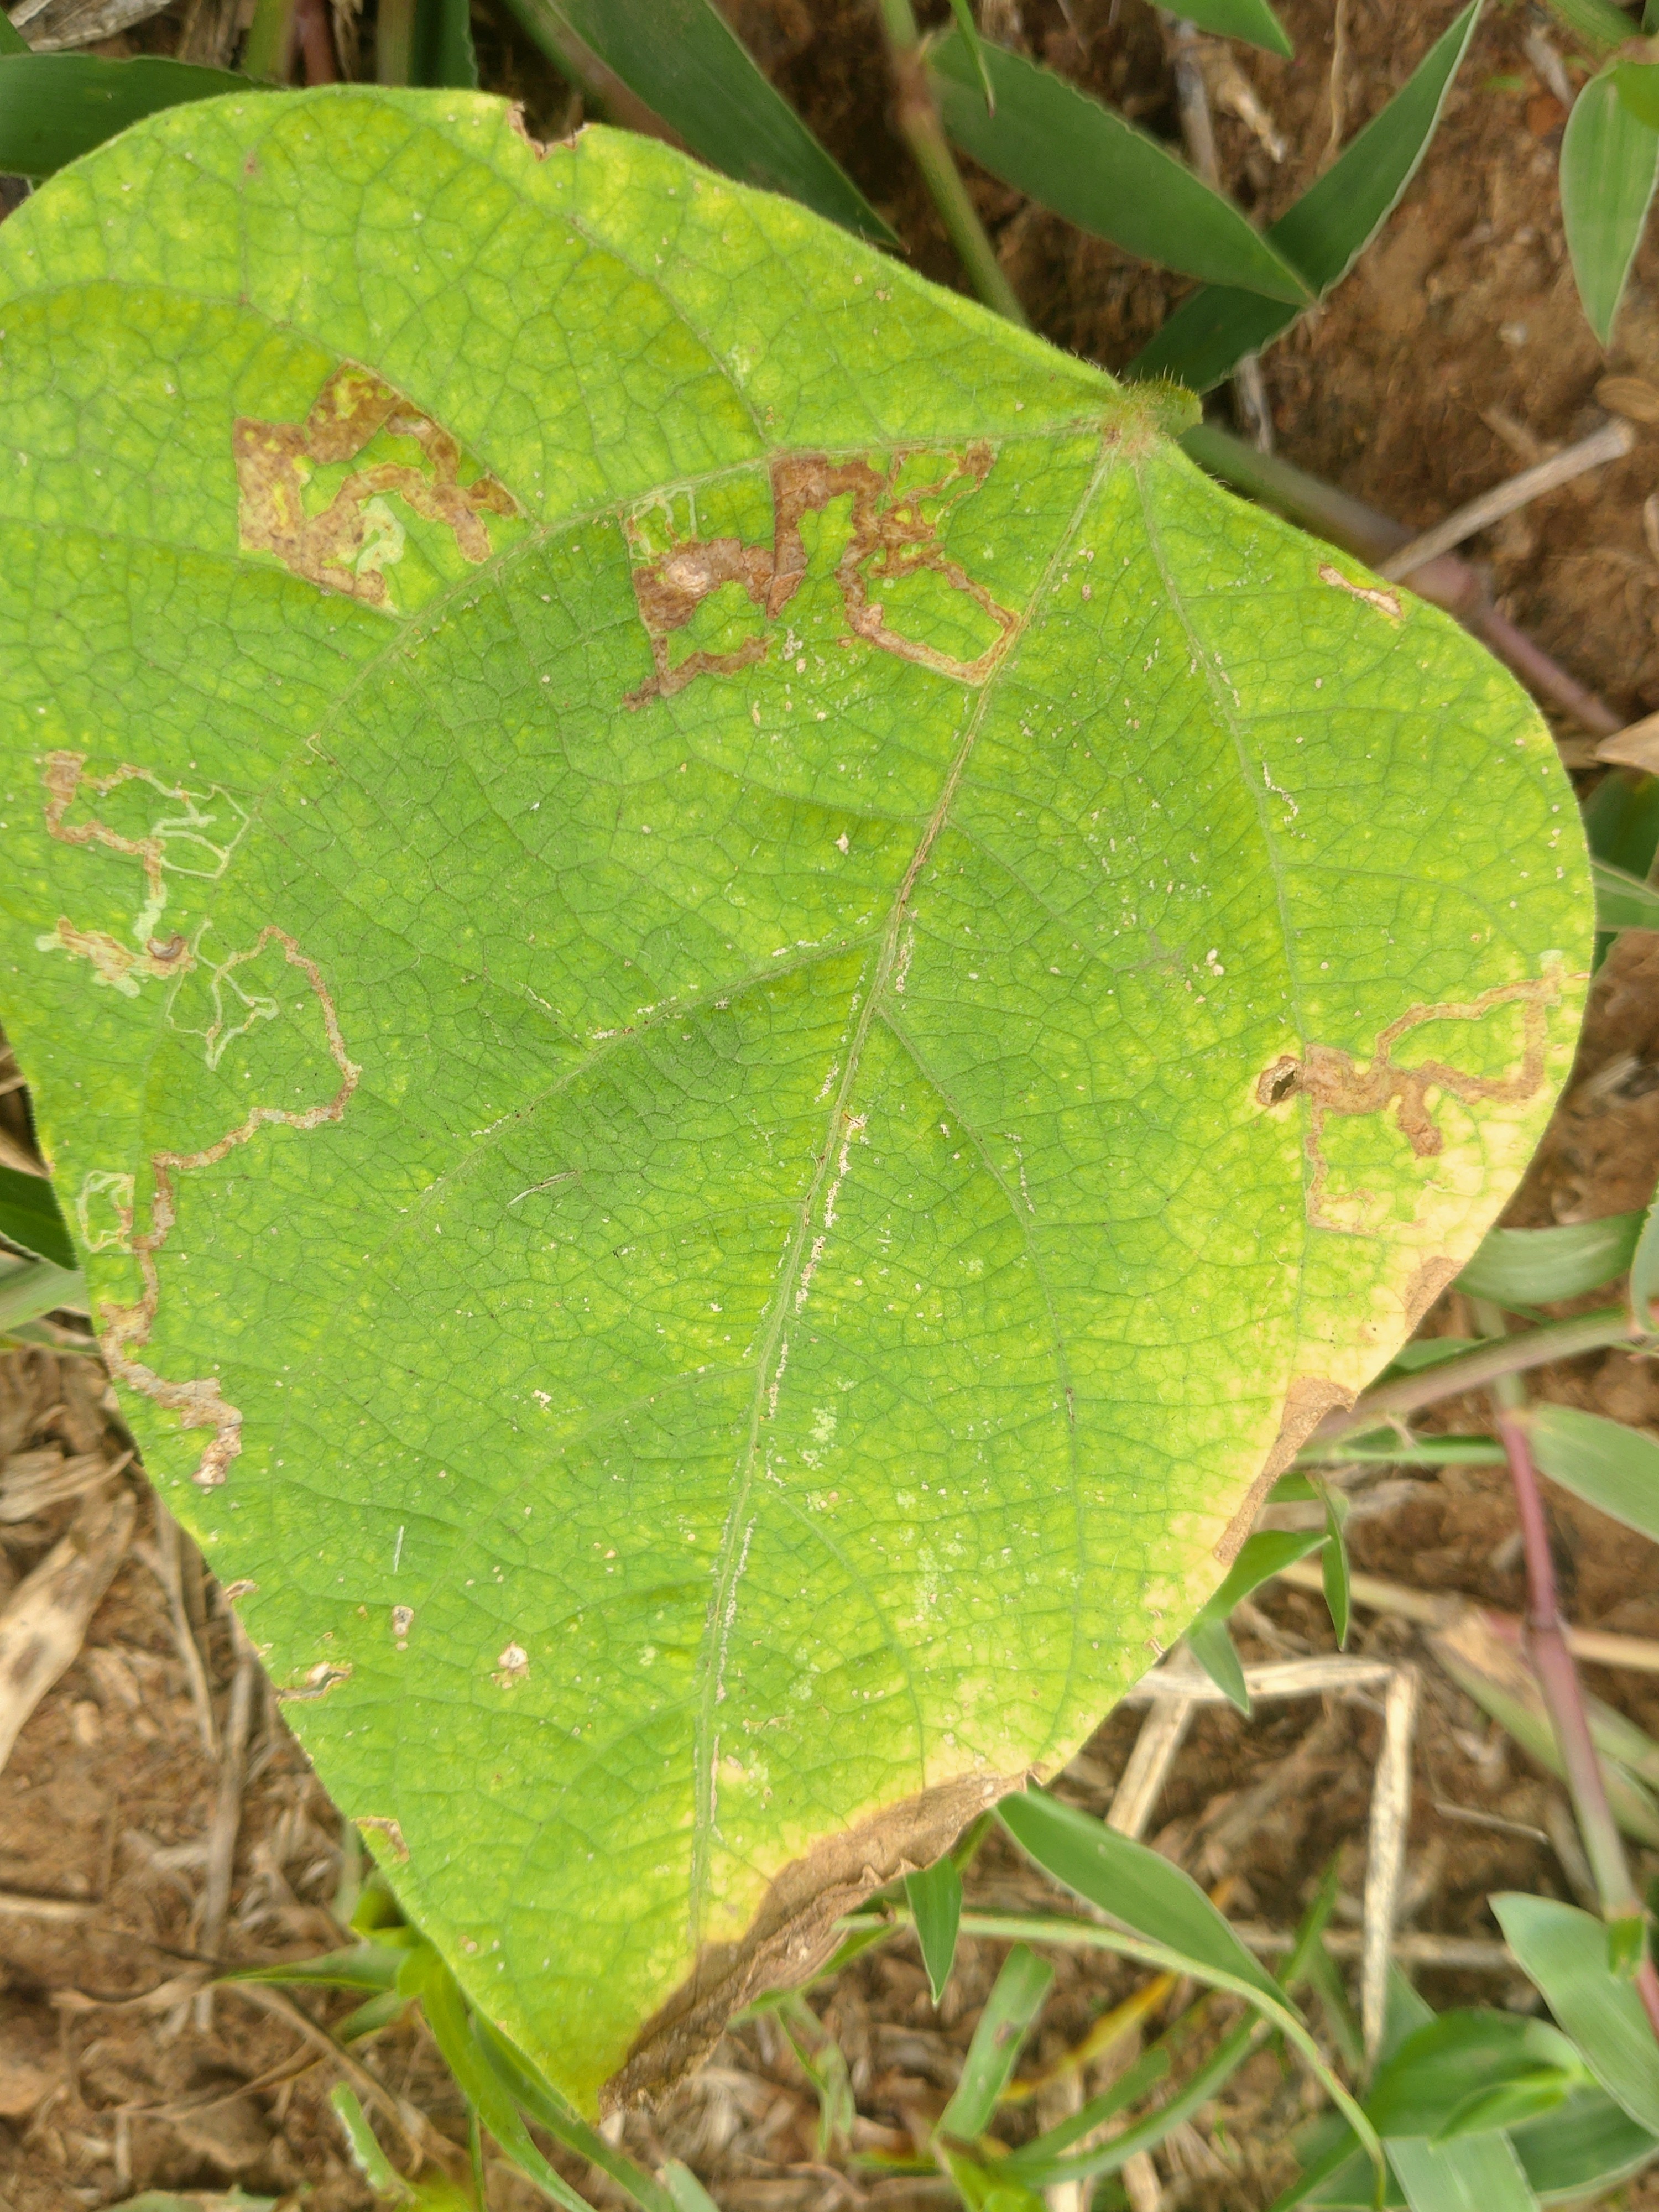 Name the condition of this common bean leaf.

rust
